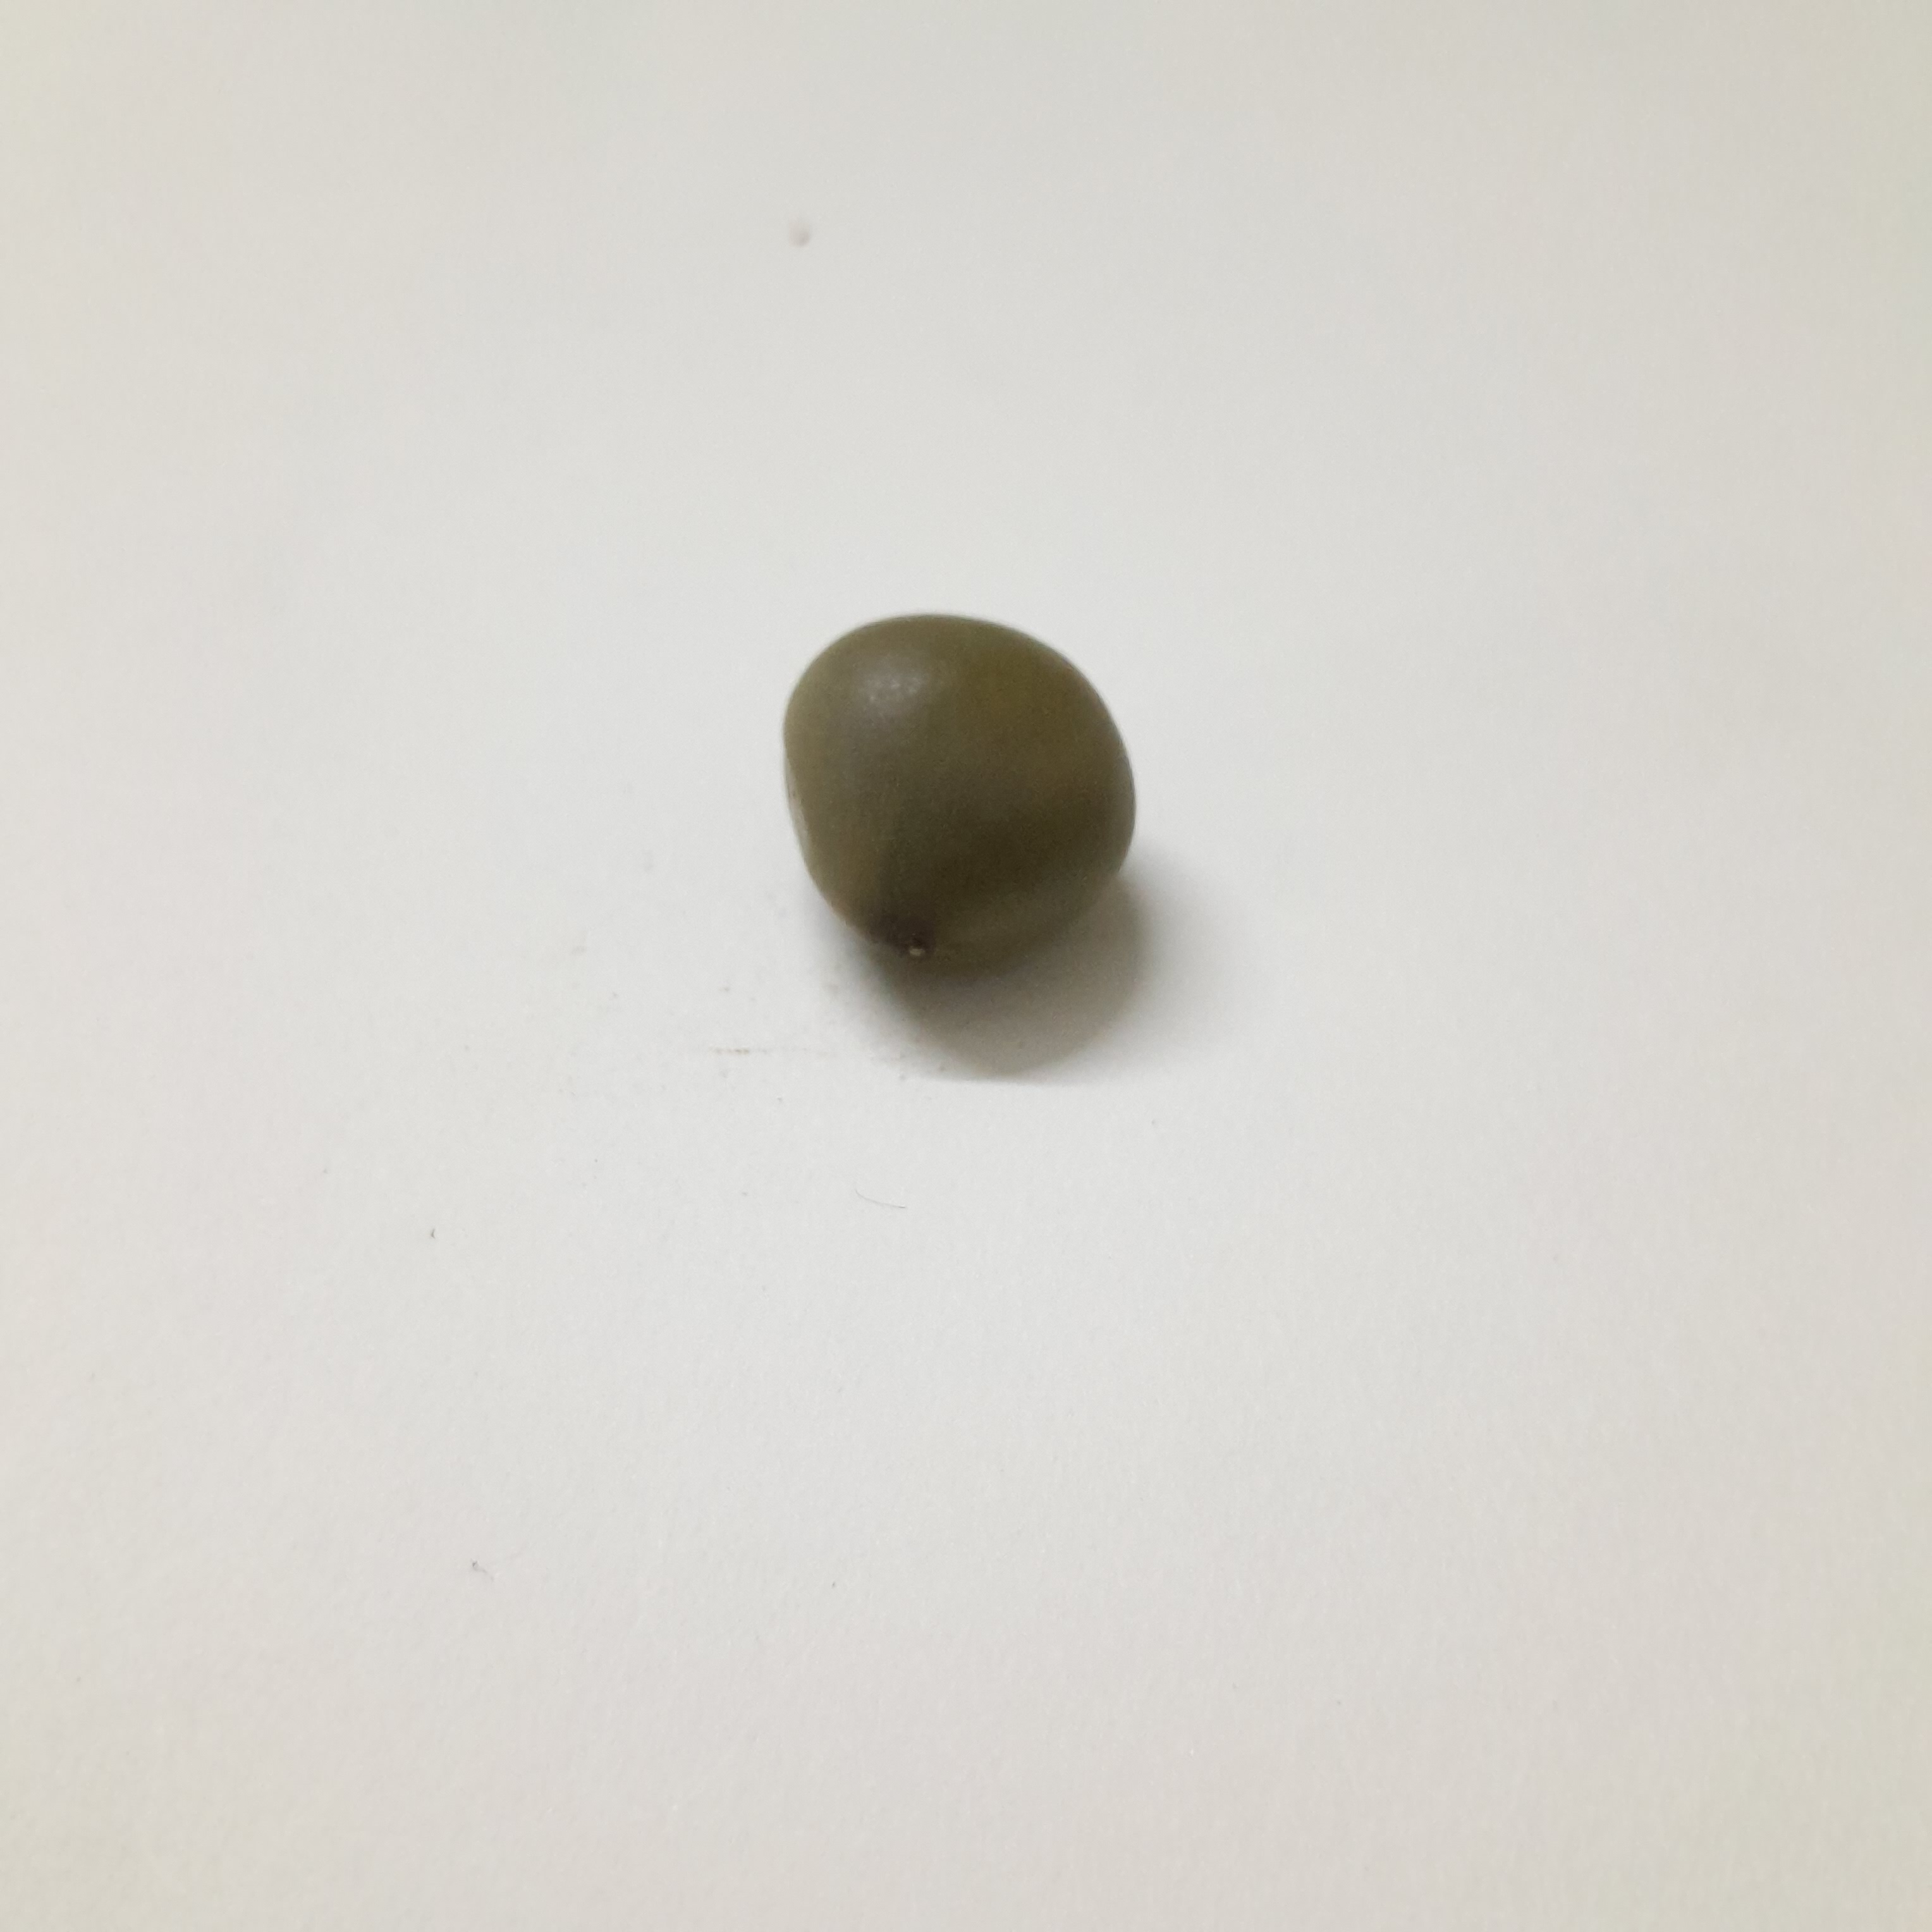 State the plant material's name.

sagargota
